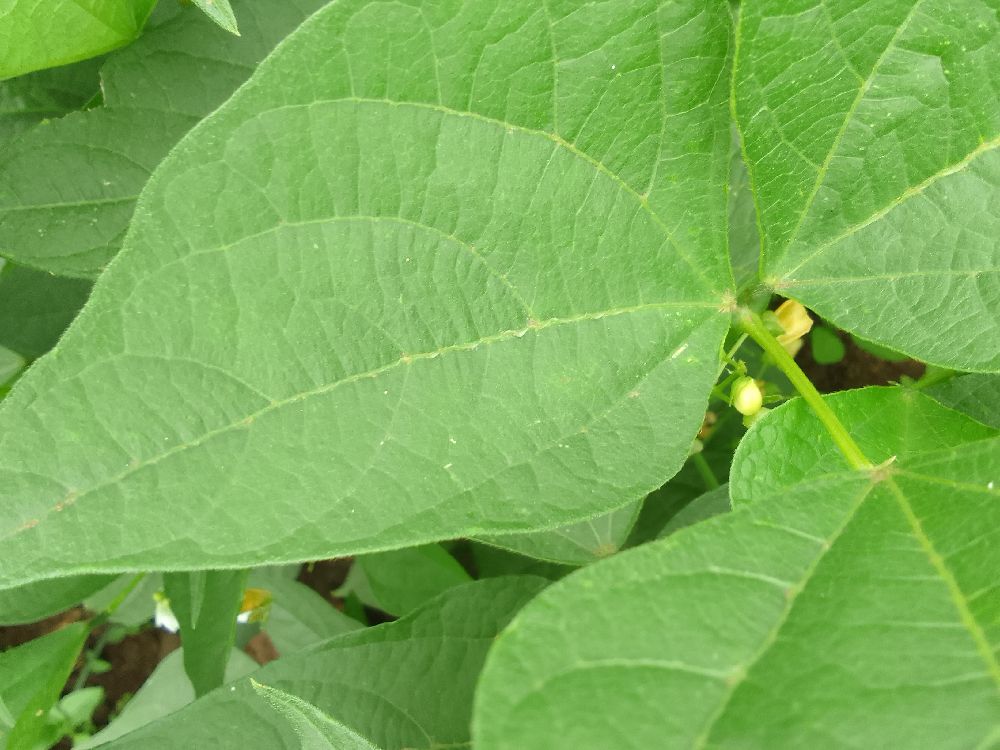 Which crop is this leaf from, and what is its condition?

common bean, healthy
